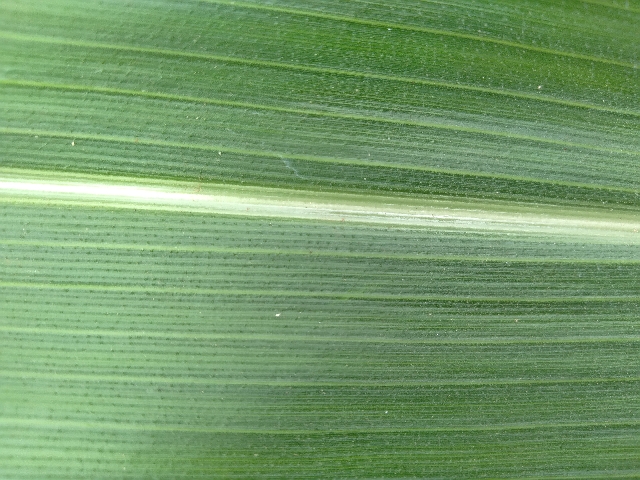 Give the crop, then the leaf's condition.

maize, healthy
